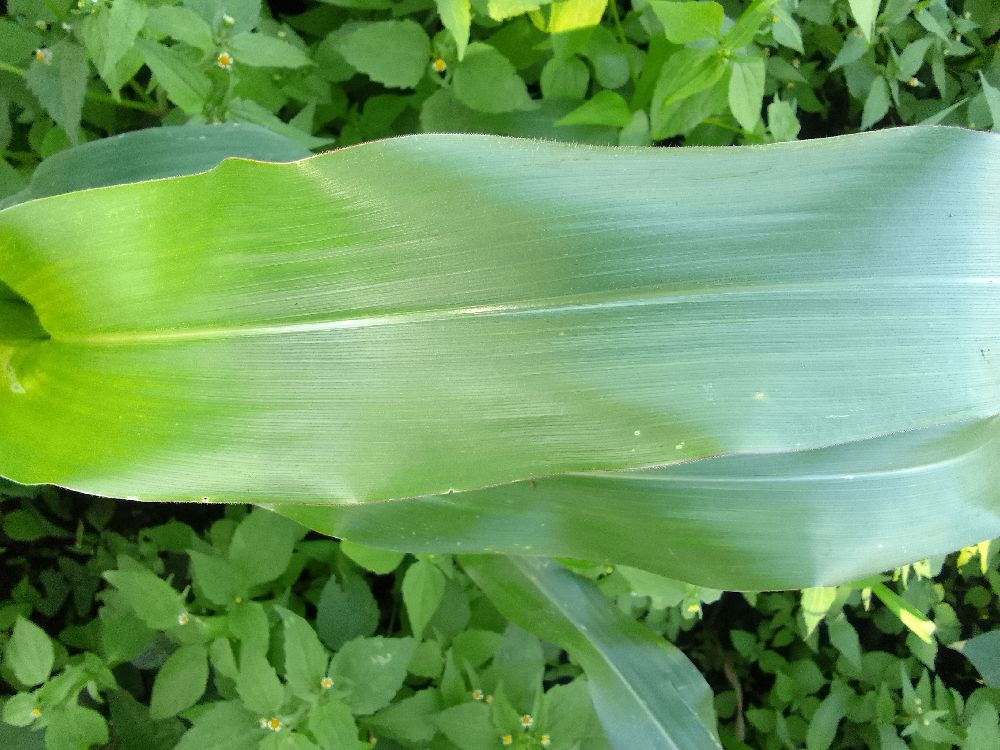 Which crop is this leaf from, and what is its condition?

maize, healthy
